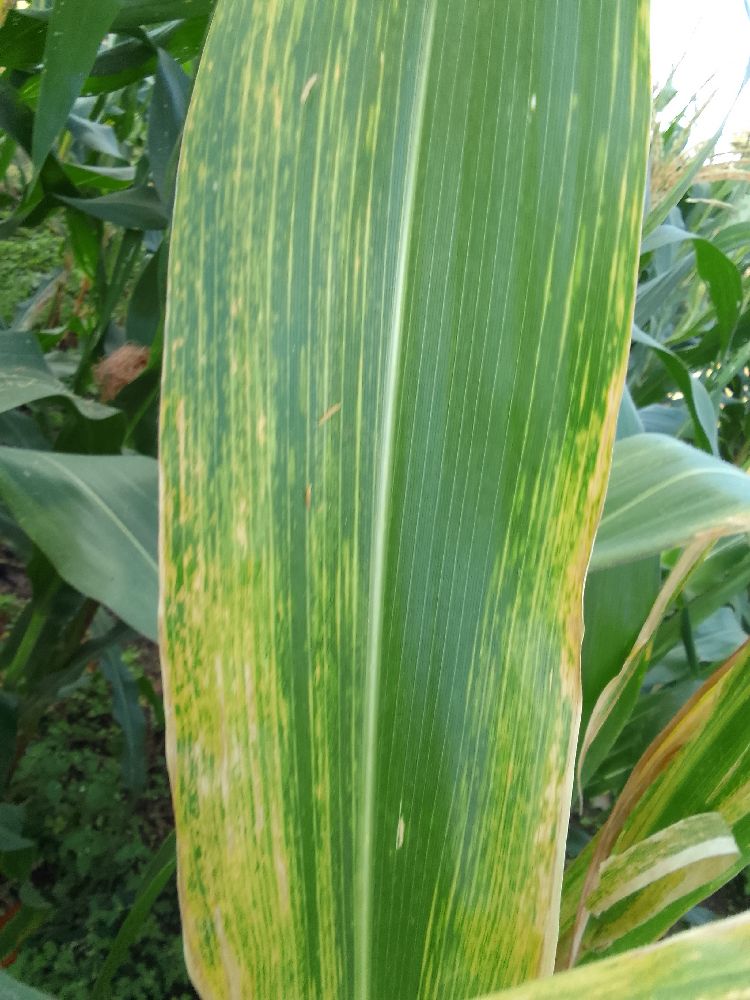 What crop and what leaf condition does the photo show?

maize, maize lethal necrosis
